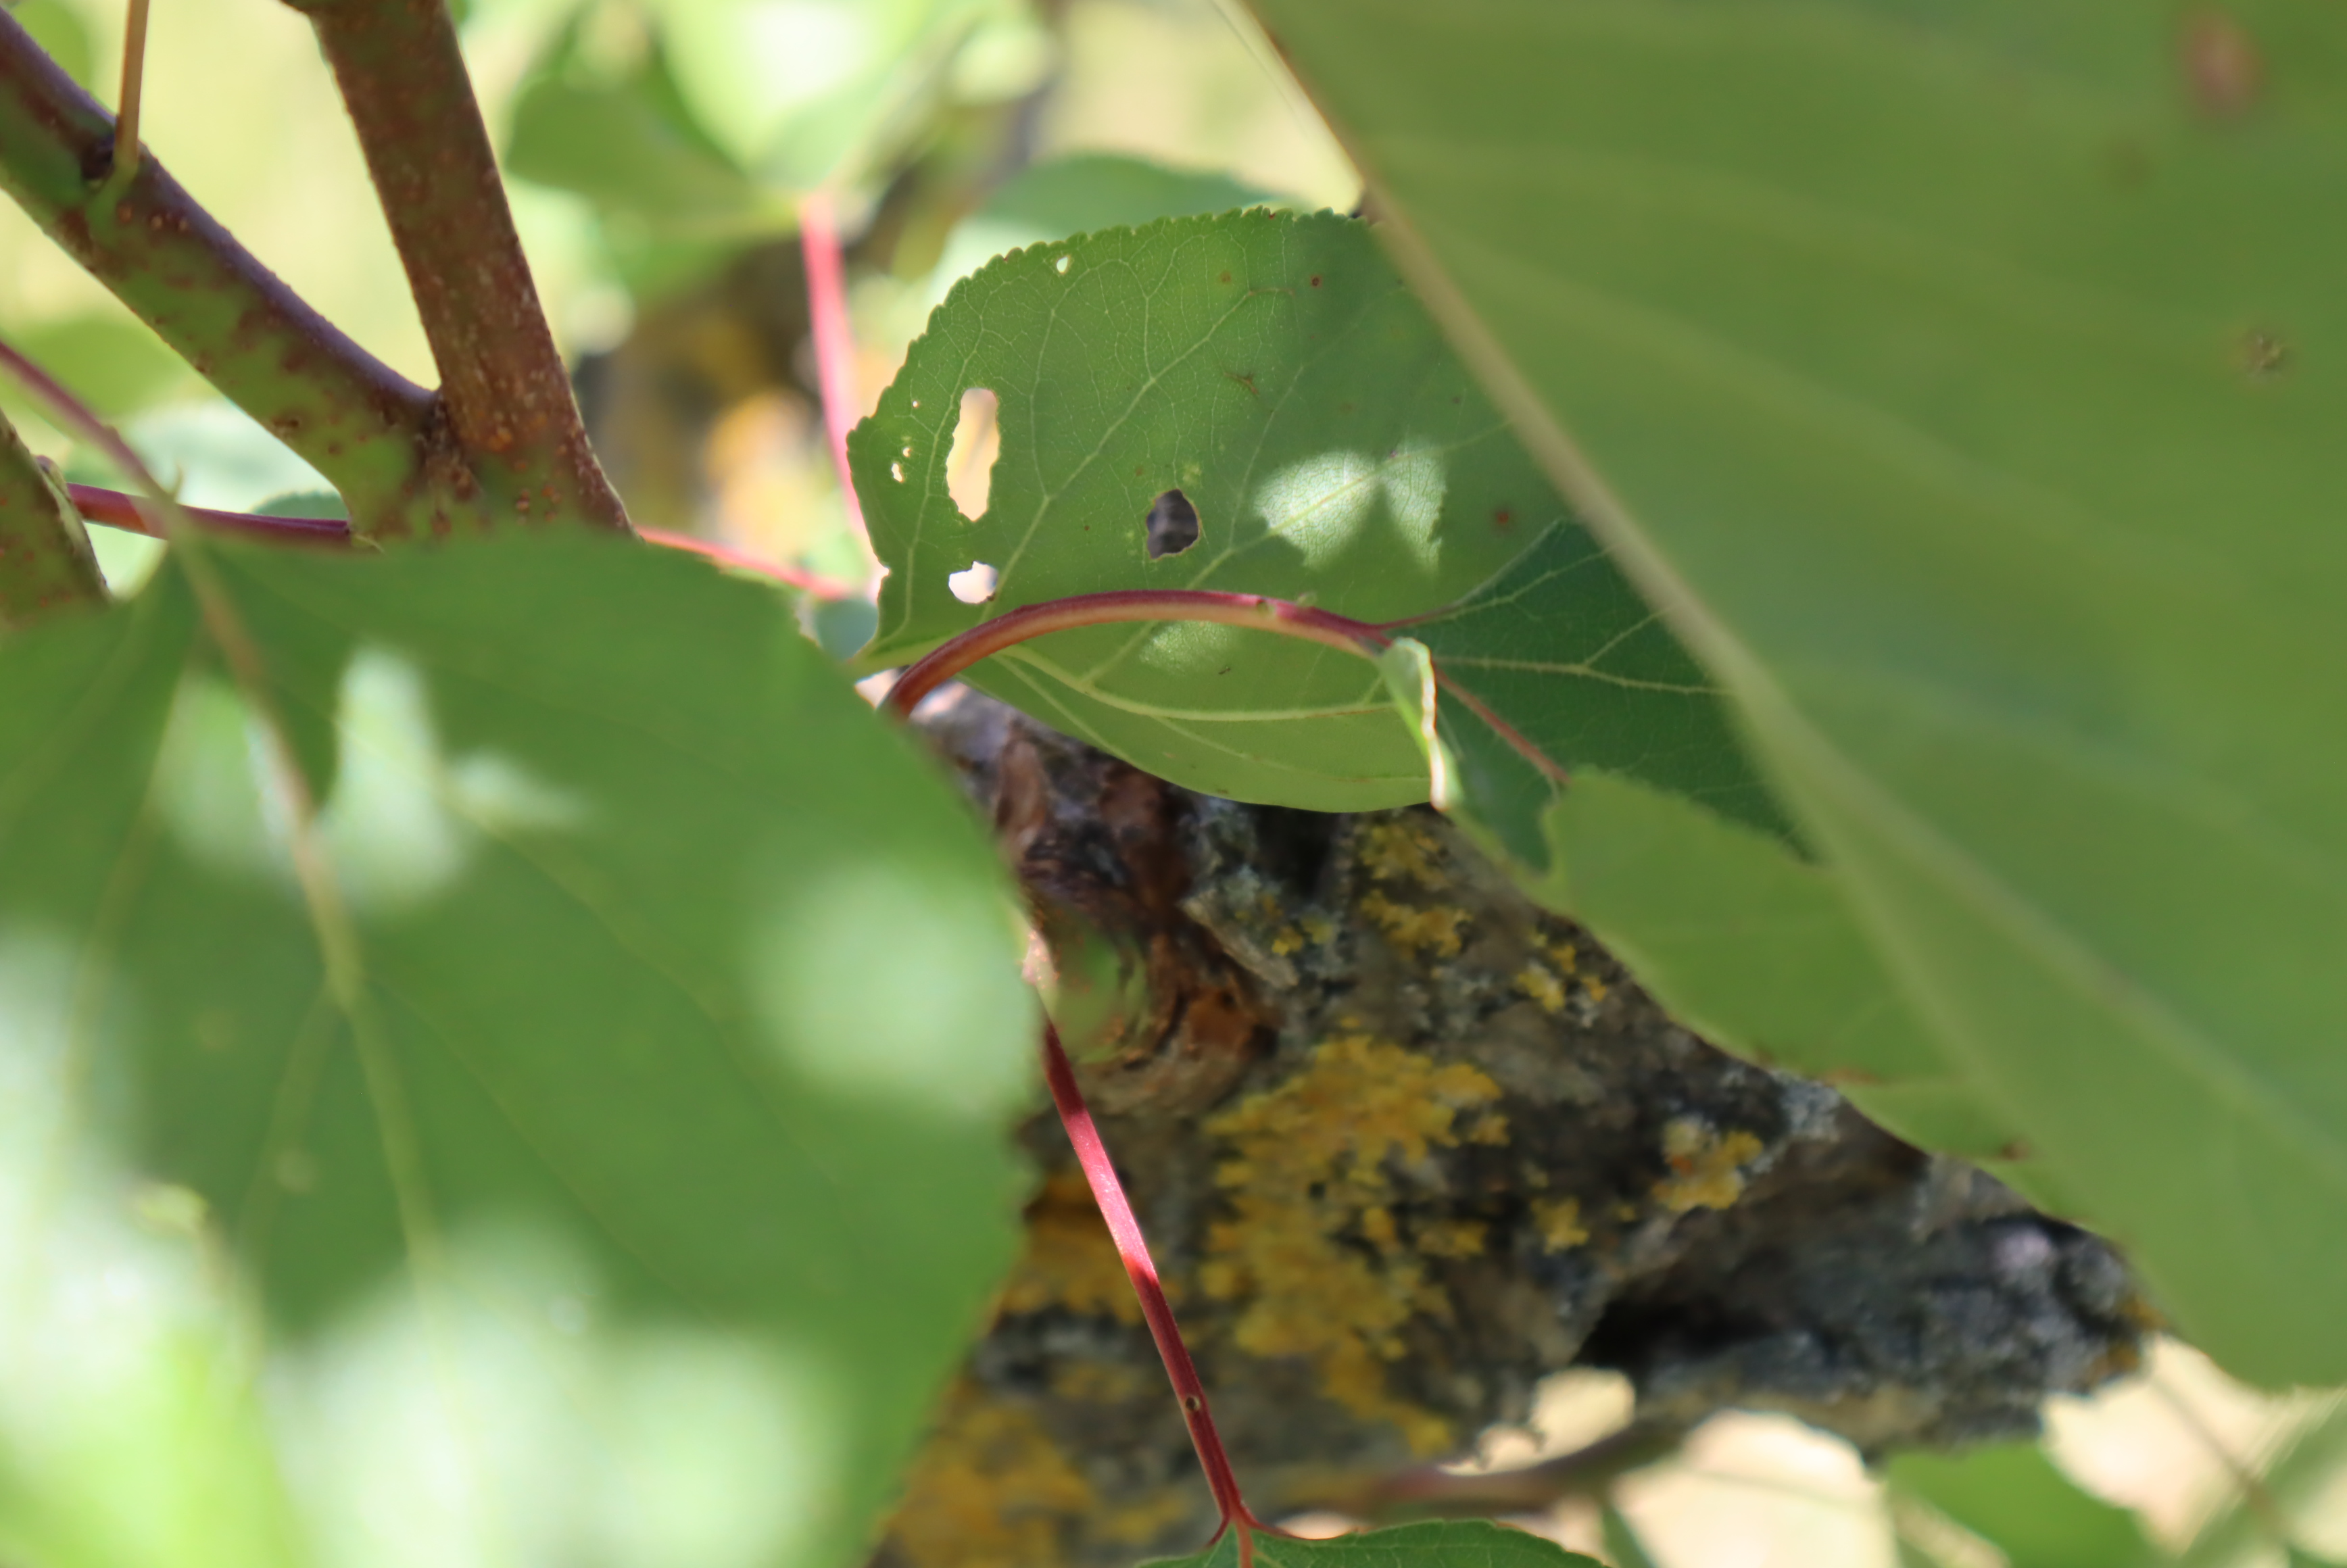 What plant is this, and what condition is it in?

apricot, phytophagous, shot hole disease
